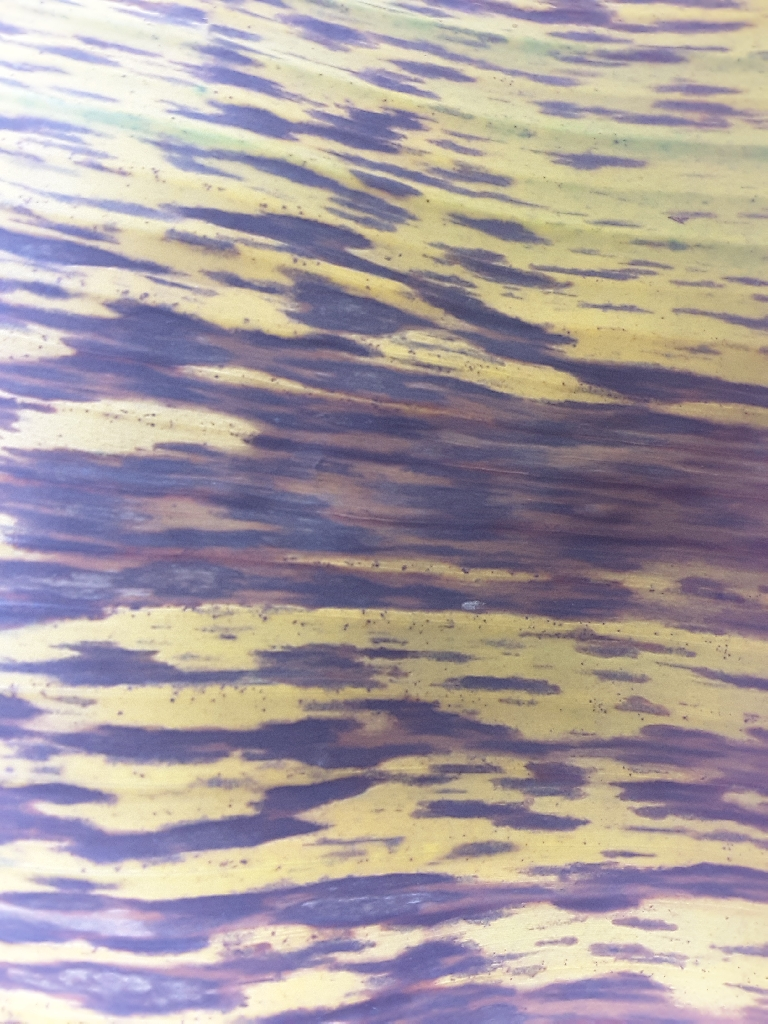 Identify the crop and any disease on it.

banana, black sigatoka
